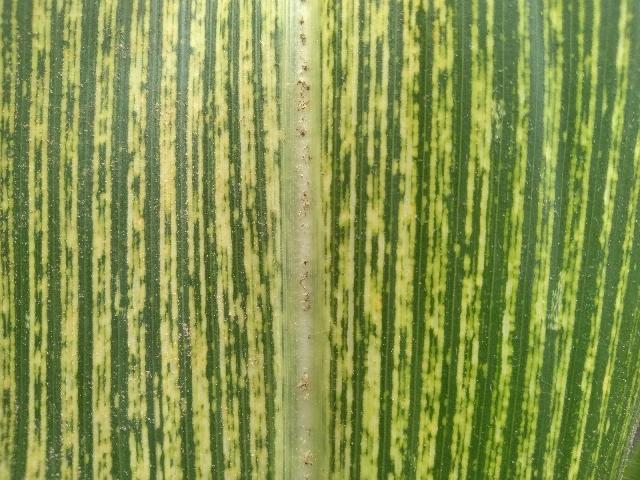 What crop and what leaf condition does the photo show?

maize, maize streak virus
